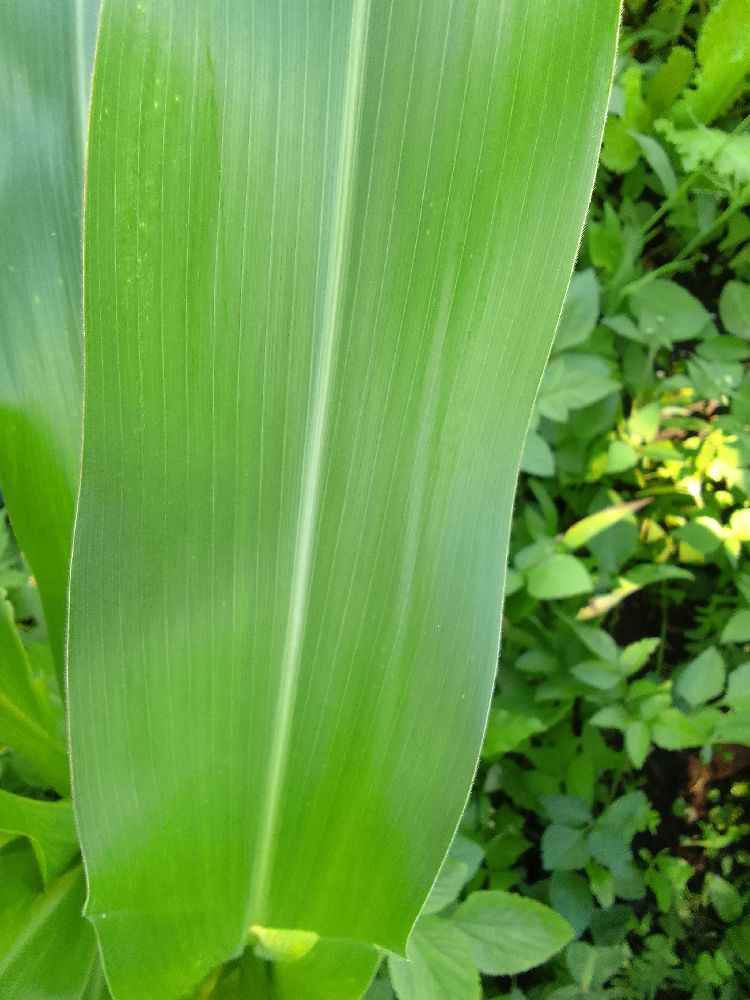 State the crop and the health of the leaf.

maize, healthy
